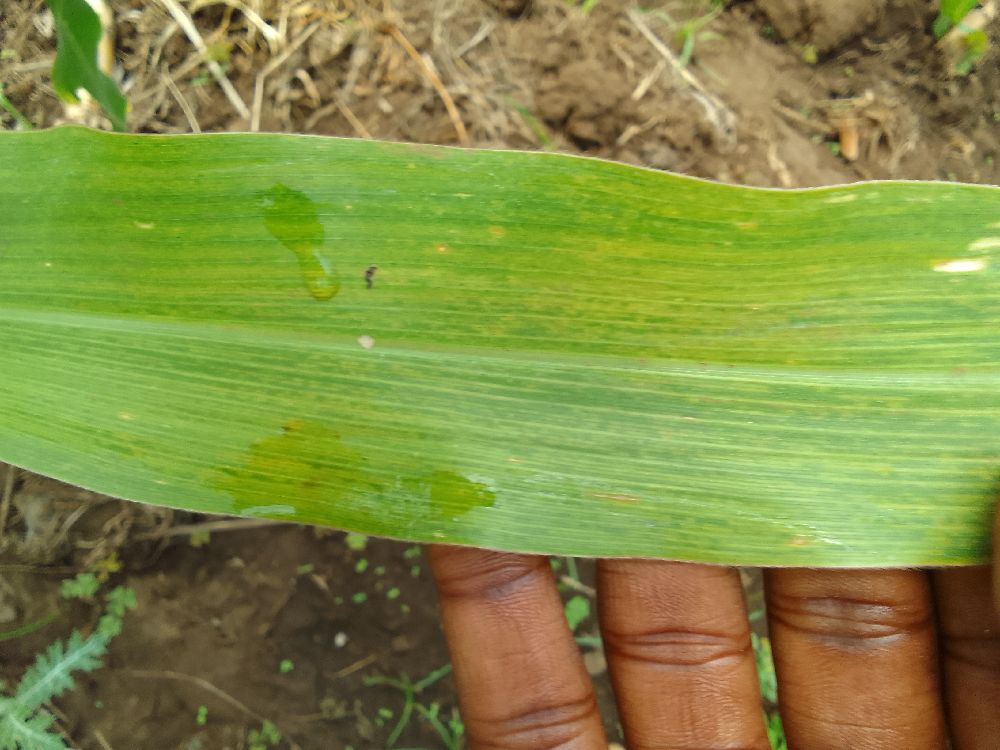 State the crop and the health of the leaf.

maize, maize lethal necrosis
